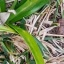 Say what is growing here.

grass
